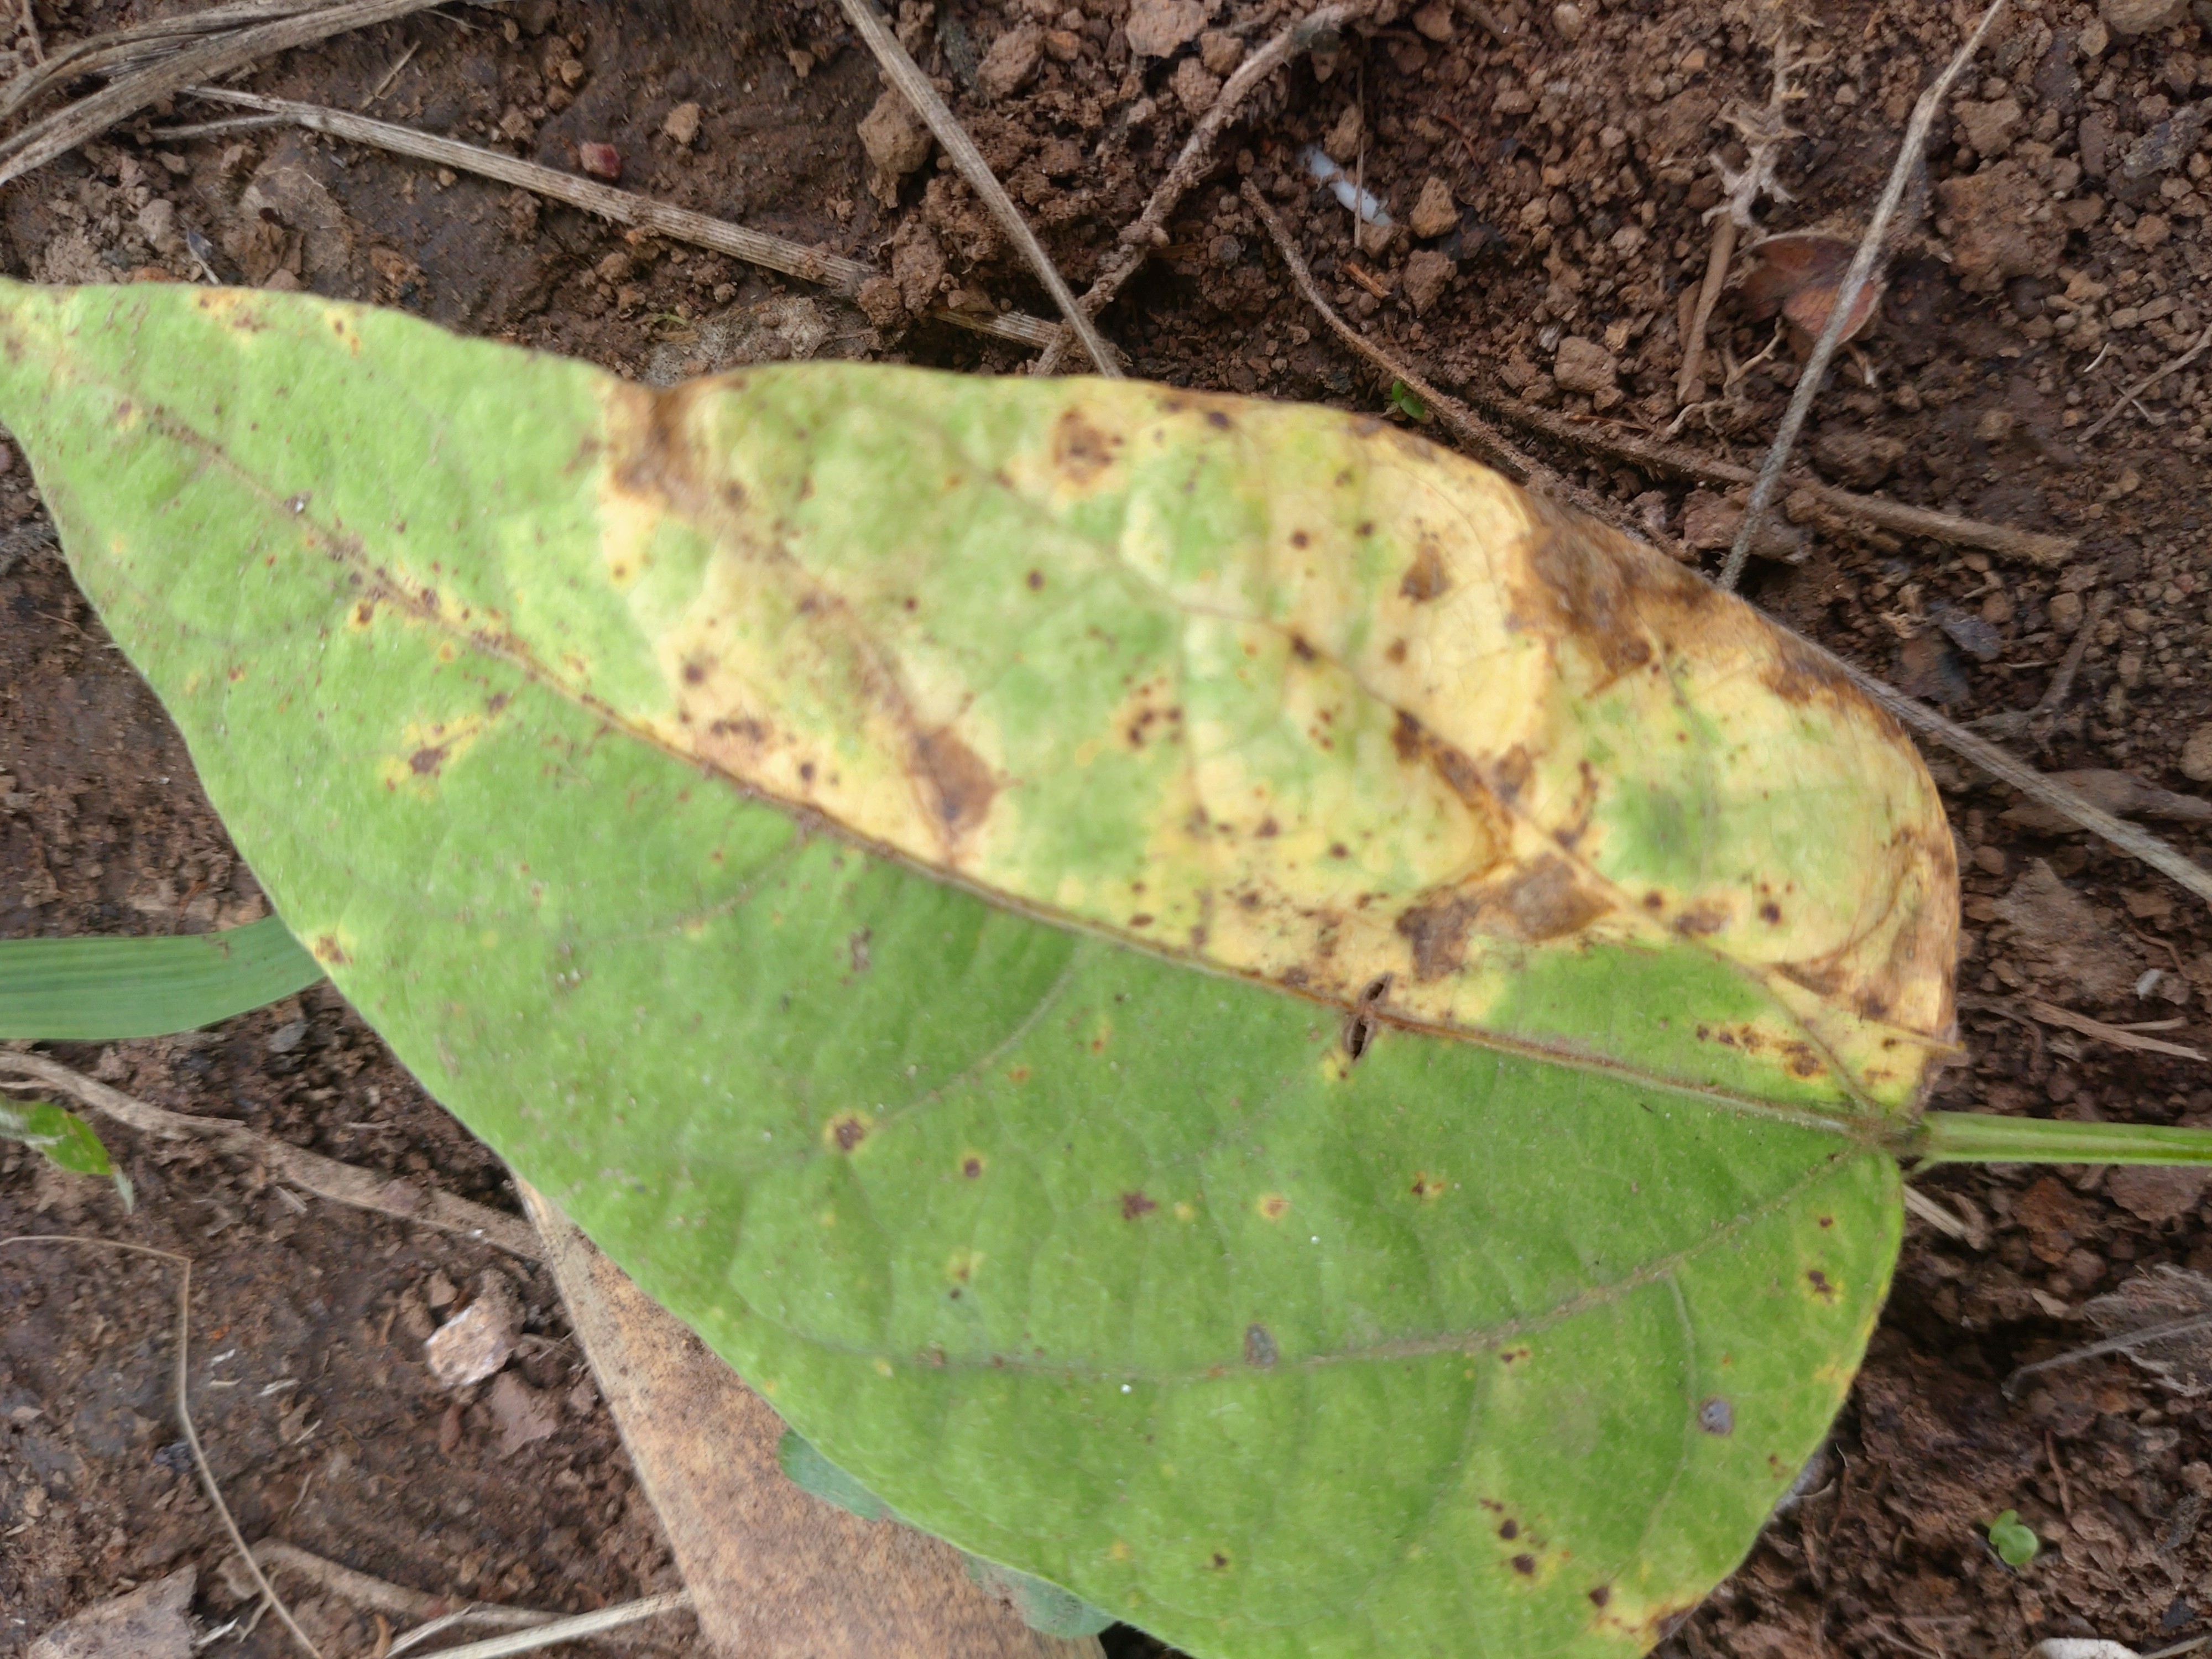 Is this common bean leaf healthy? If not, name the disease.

rust
